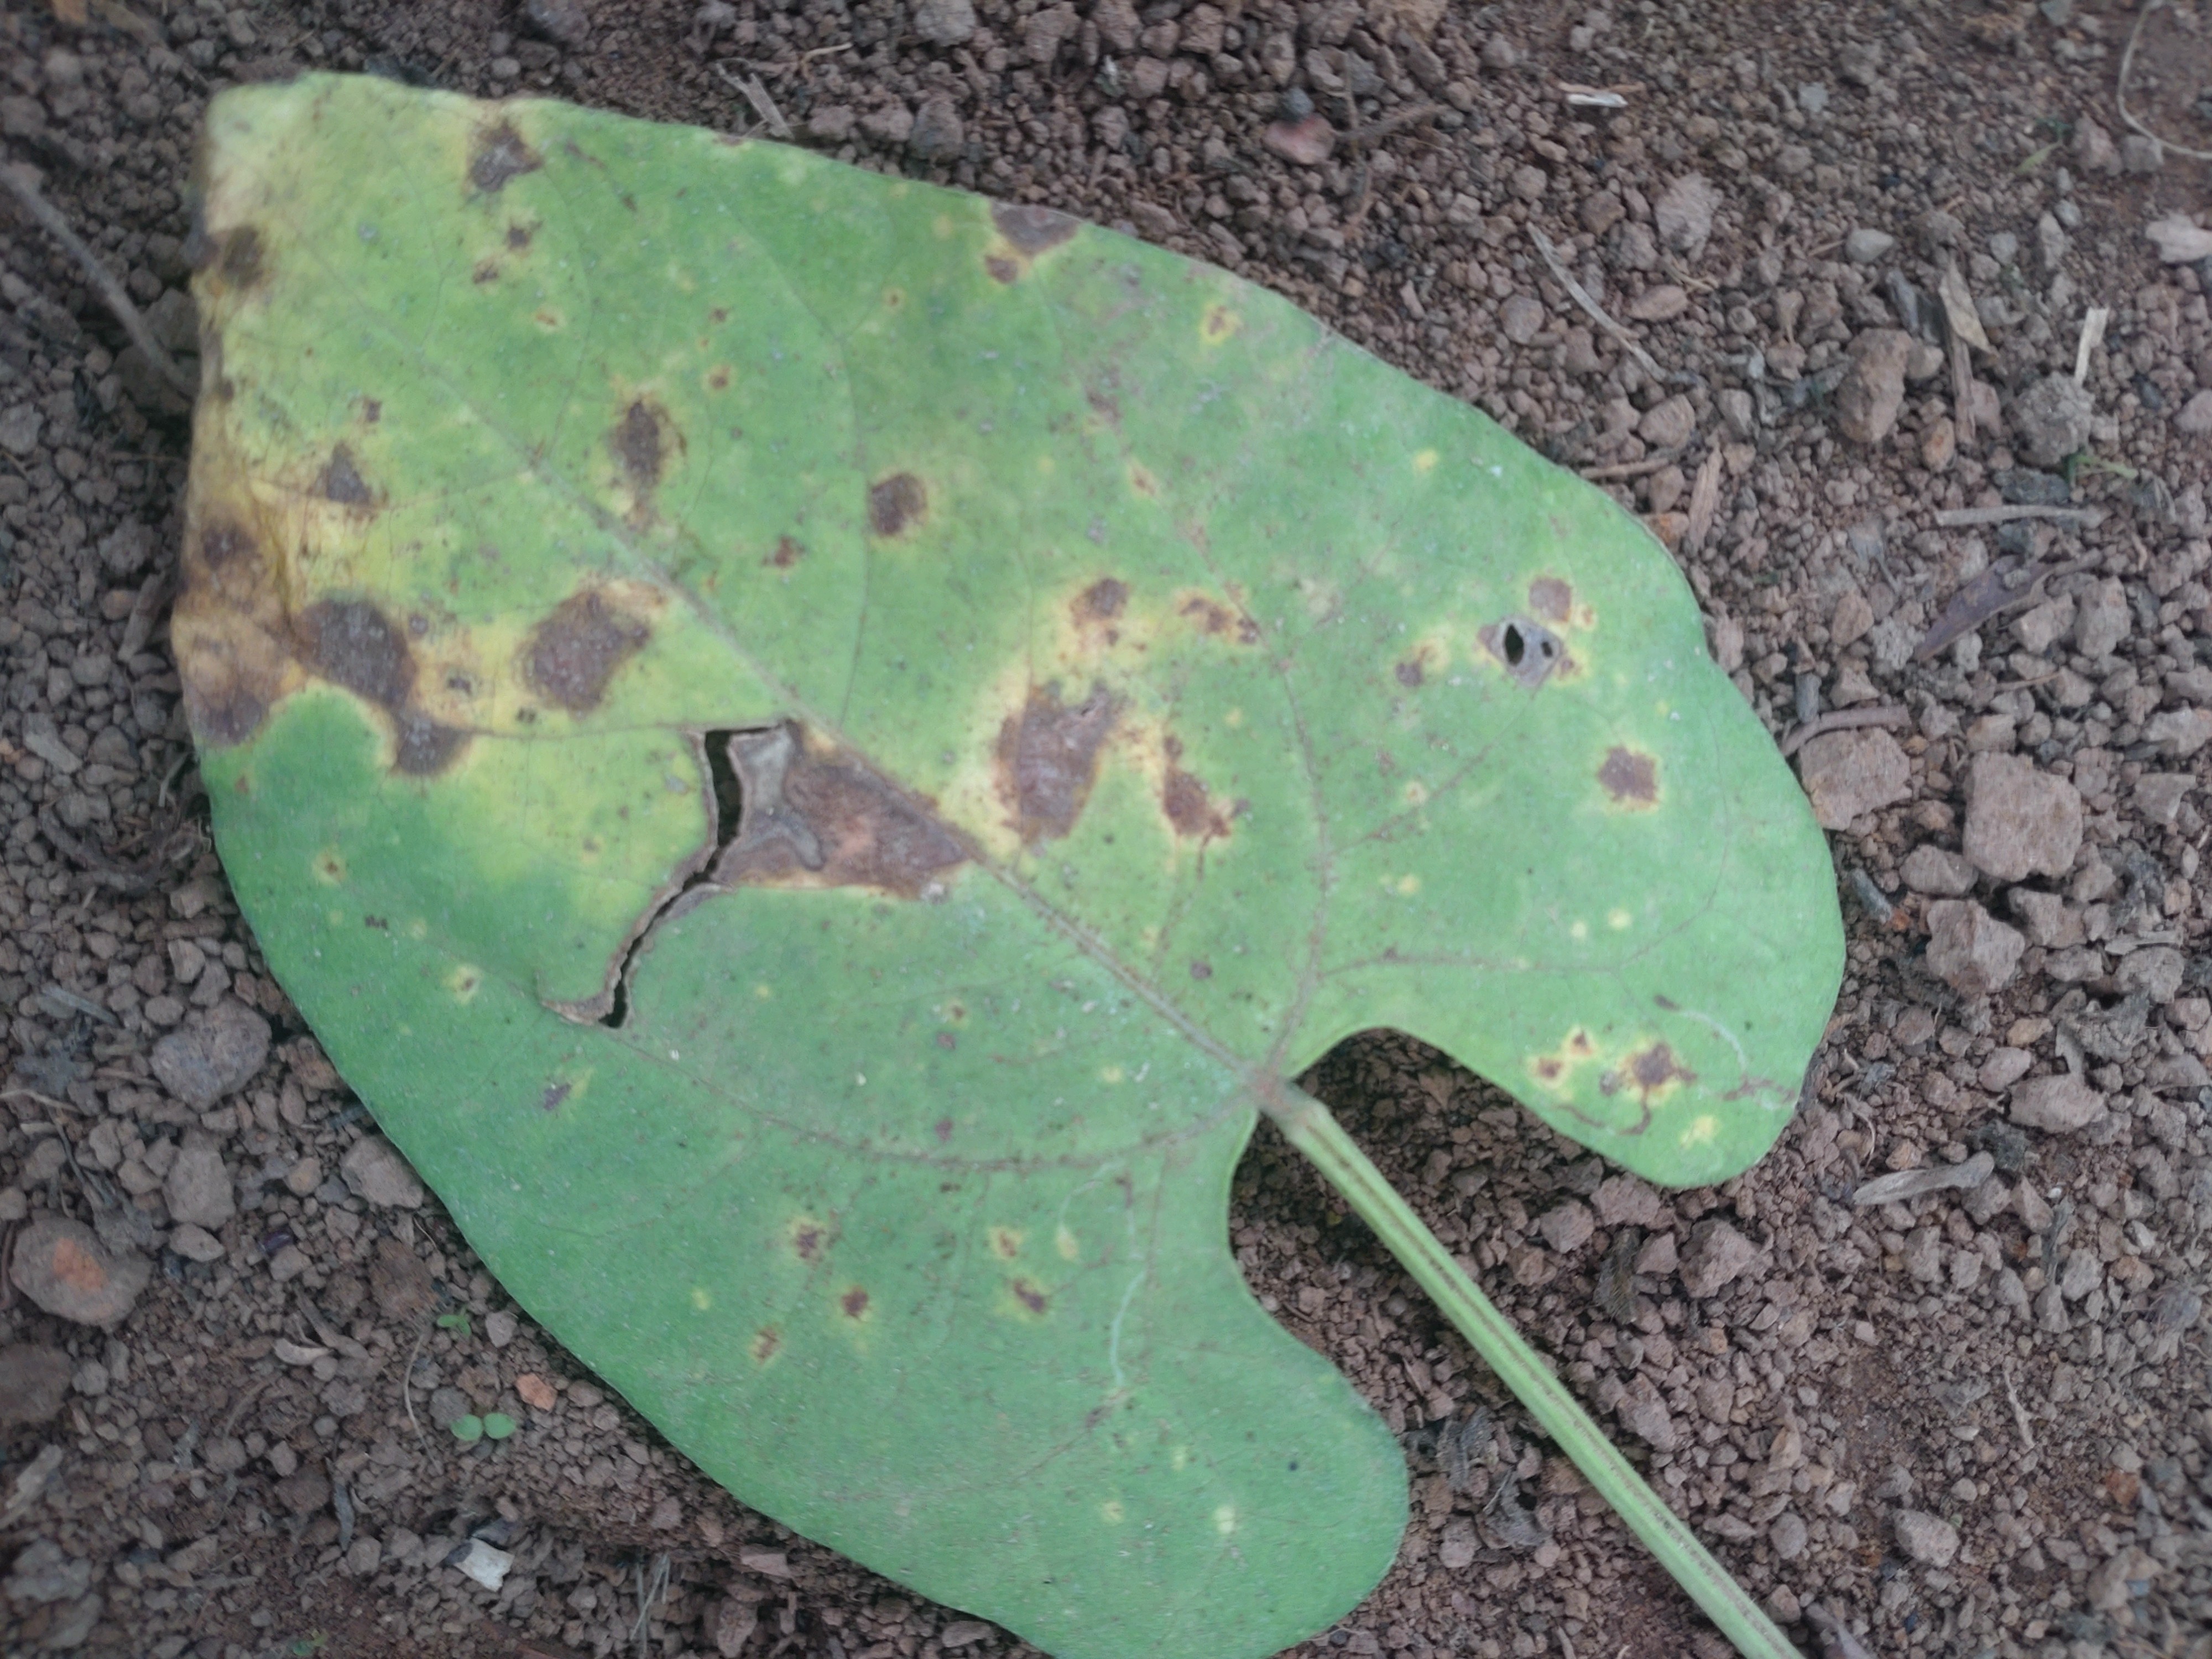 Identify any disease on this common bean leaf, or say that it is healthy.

rust
